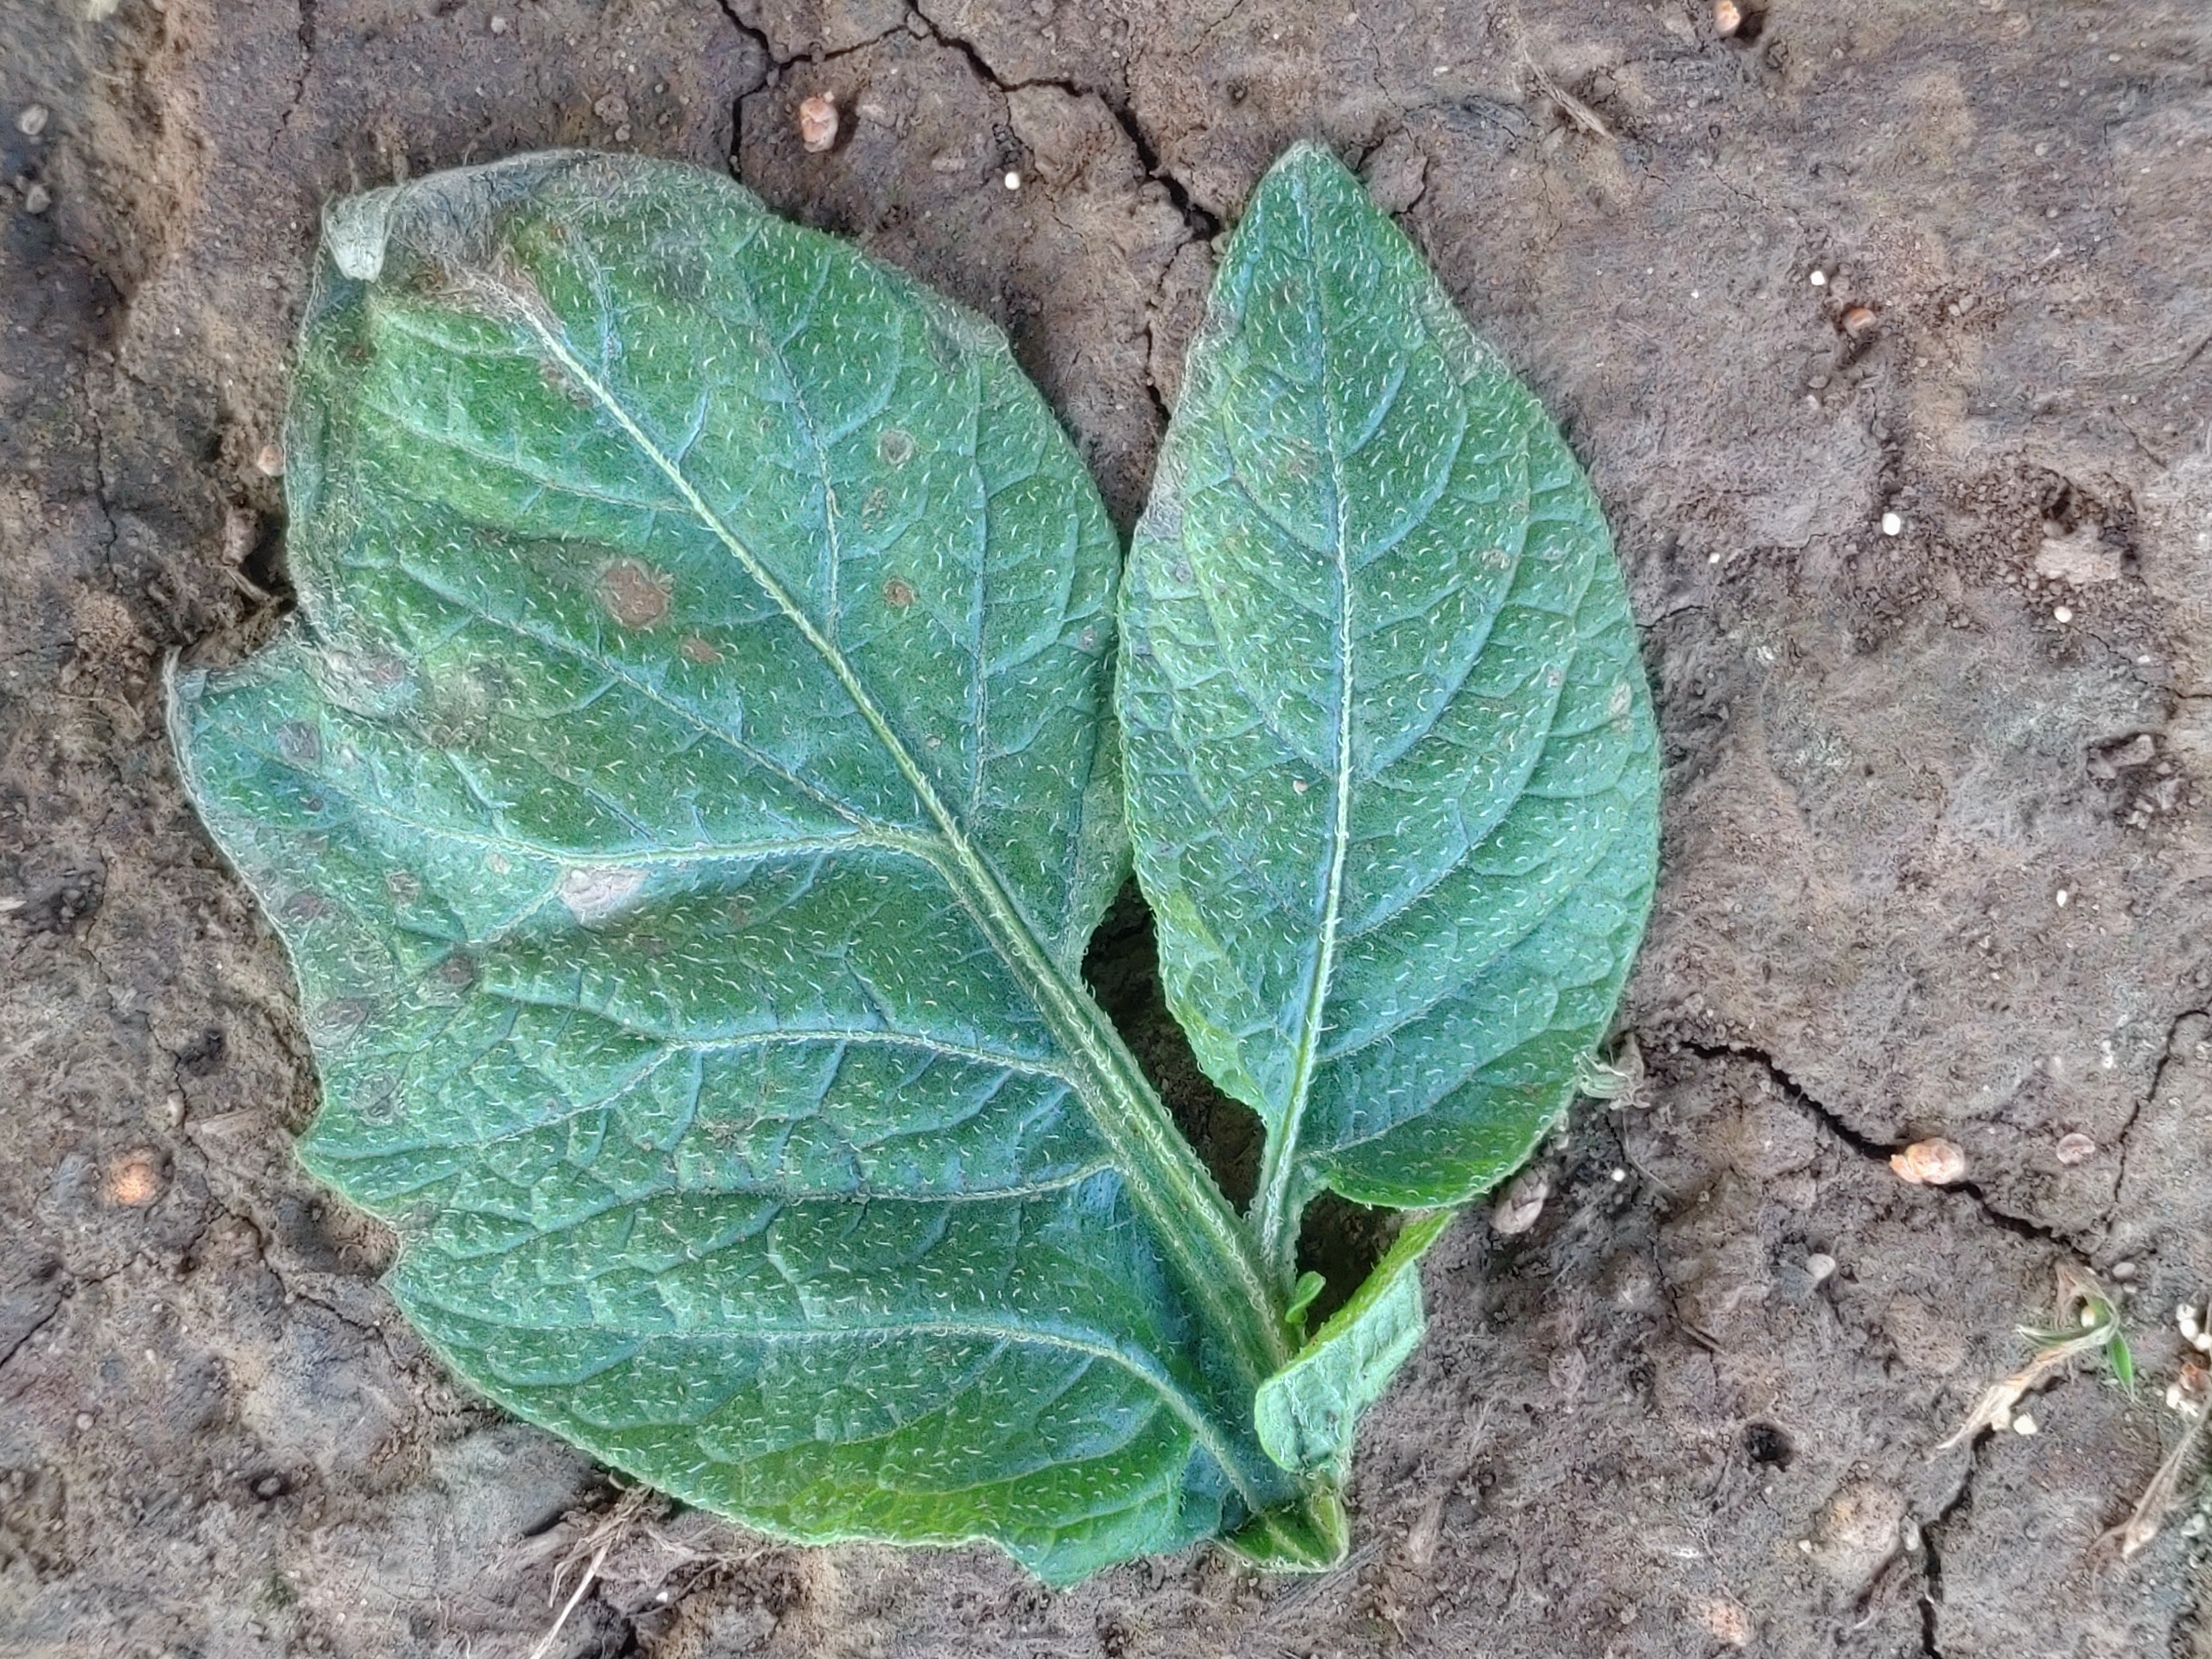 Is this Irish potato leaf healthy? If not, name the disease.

early blight
